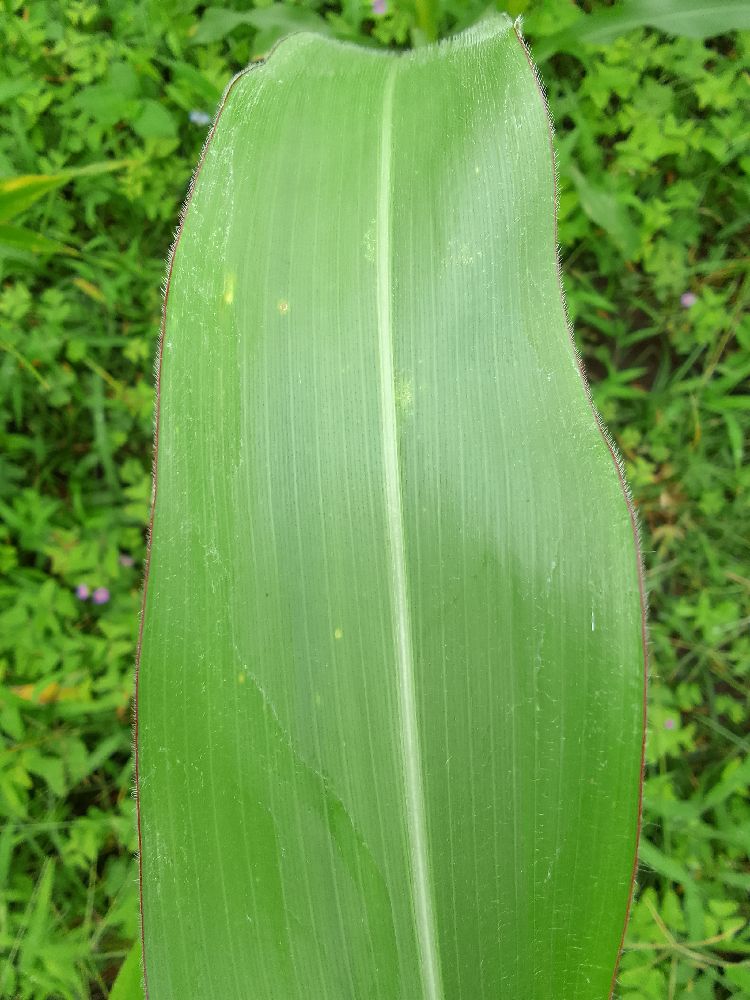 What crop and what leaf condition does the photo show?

maize, healthy
